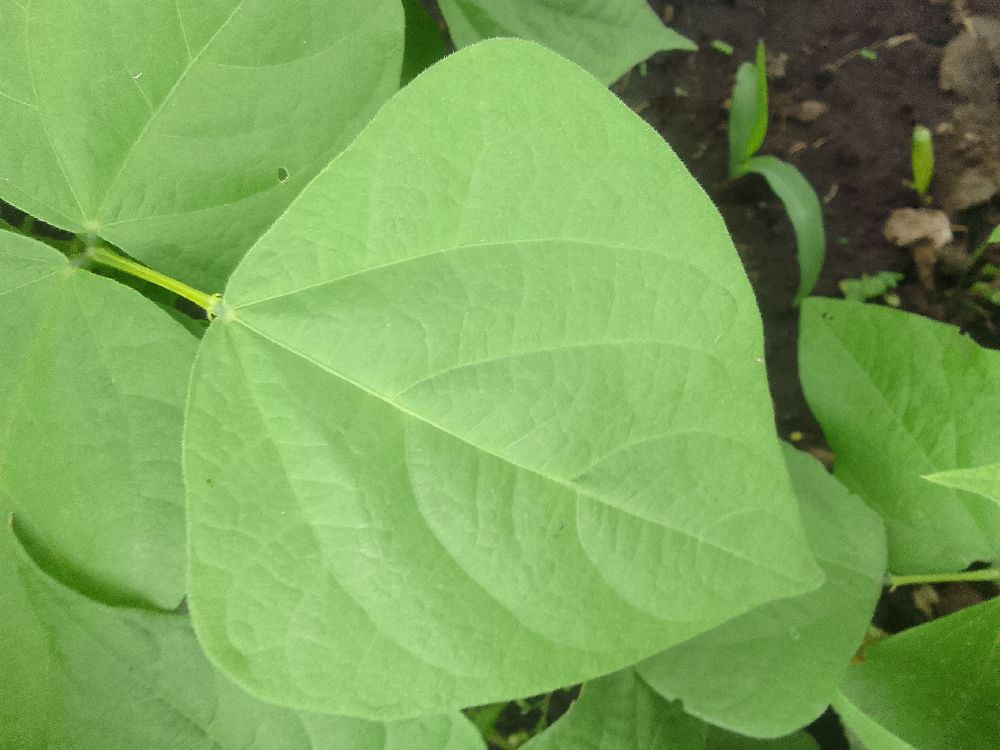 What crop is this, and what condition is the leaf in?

common bean, healthy
